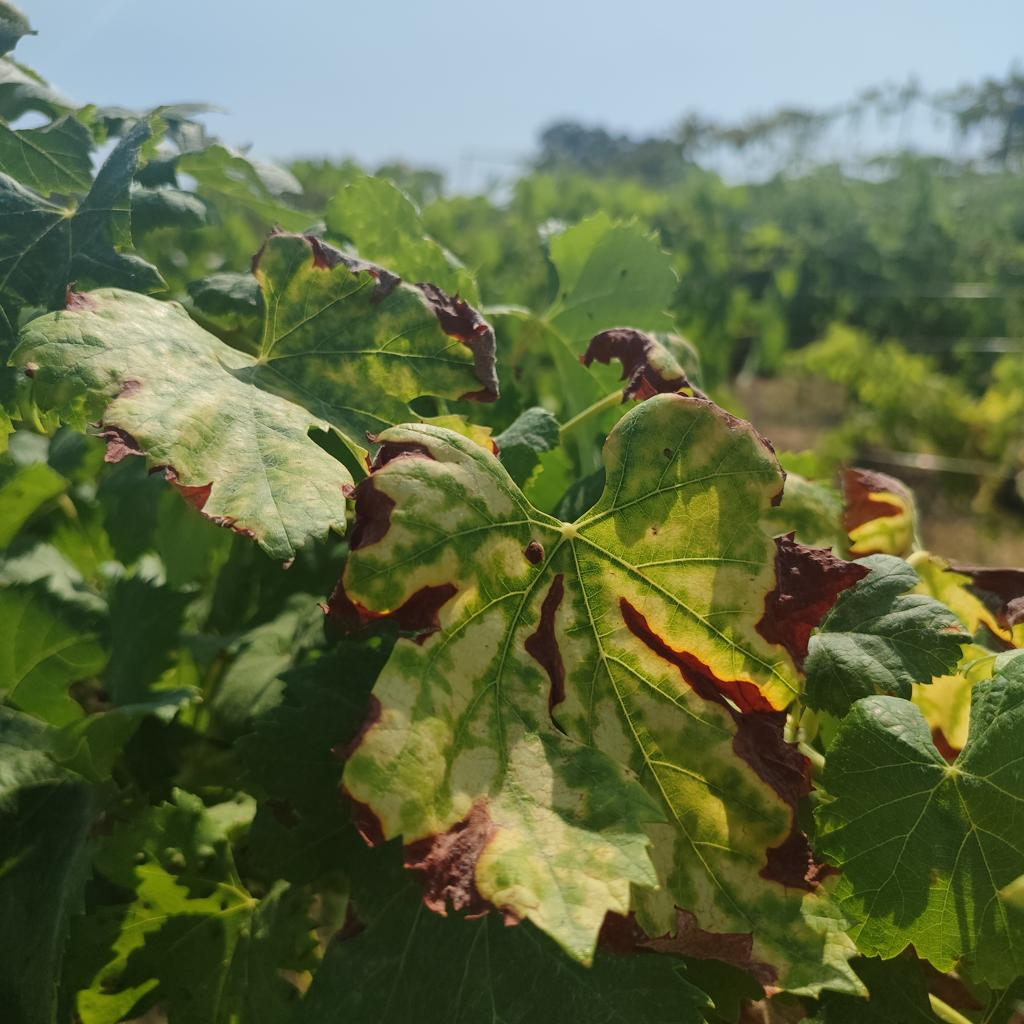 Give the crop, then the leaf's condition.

grapevine, esca complex
